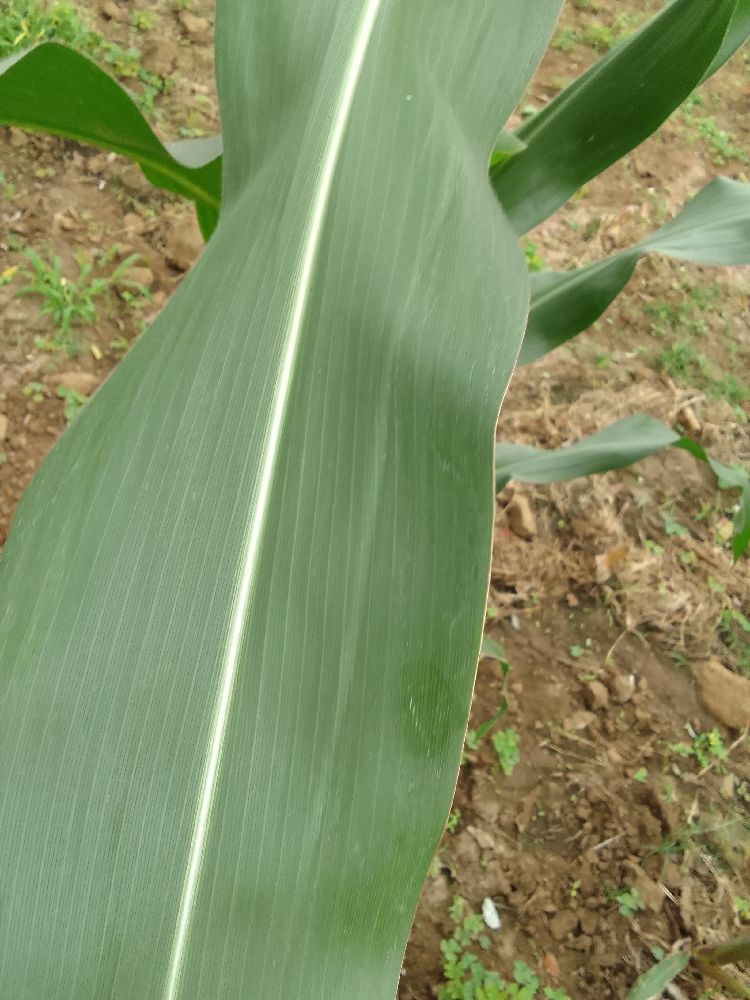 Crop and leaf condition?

maize, healthy
